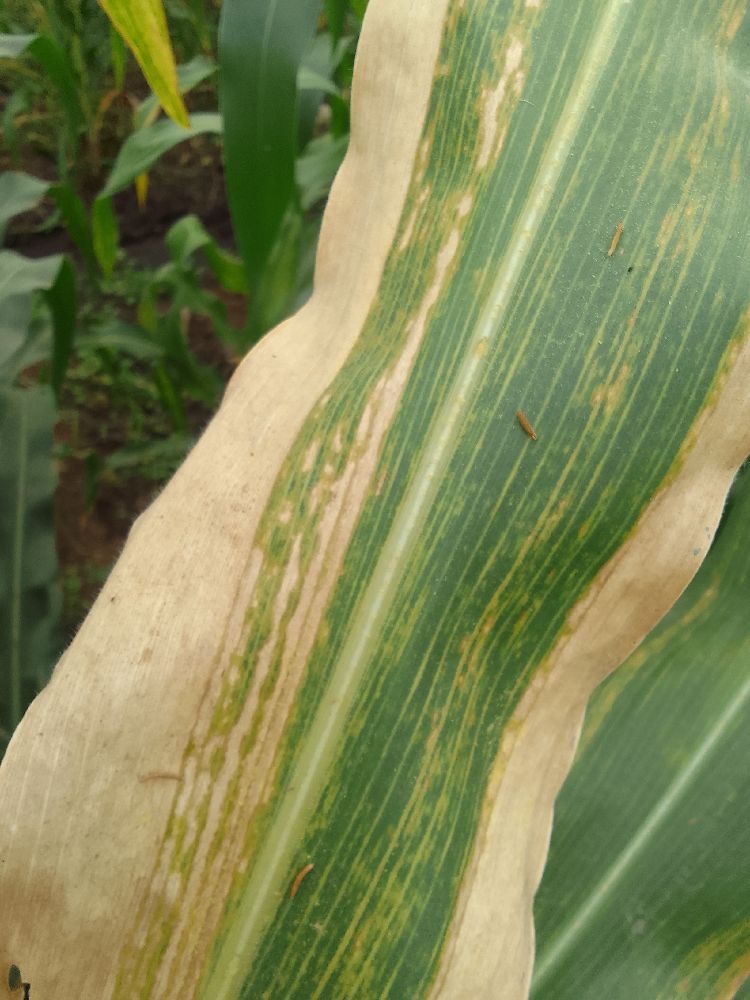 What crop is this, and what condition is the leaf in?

maize, maize lethal necrosis
